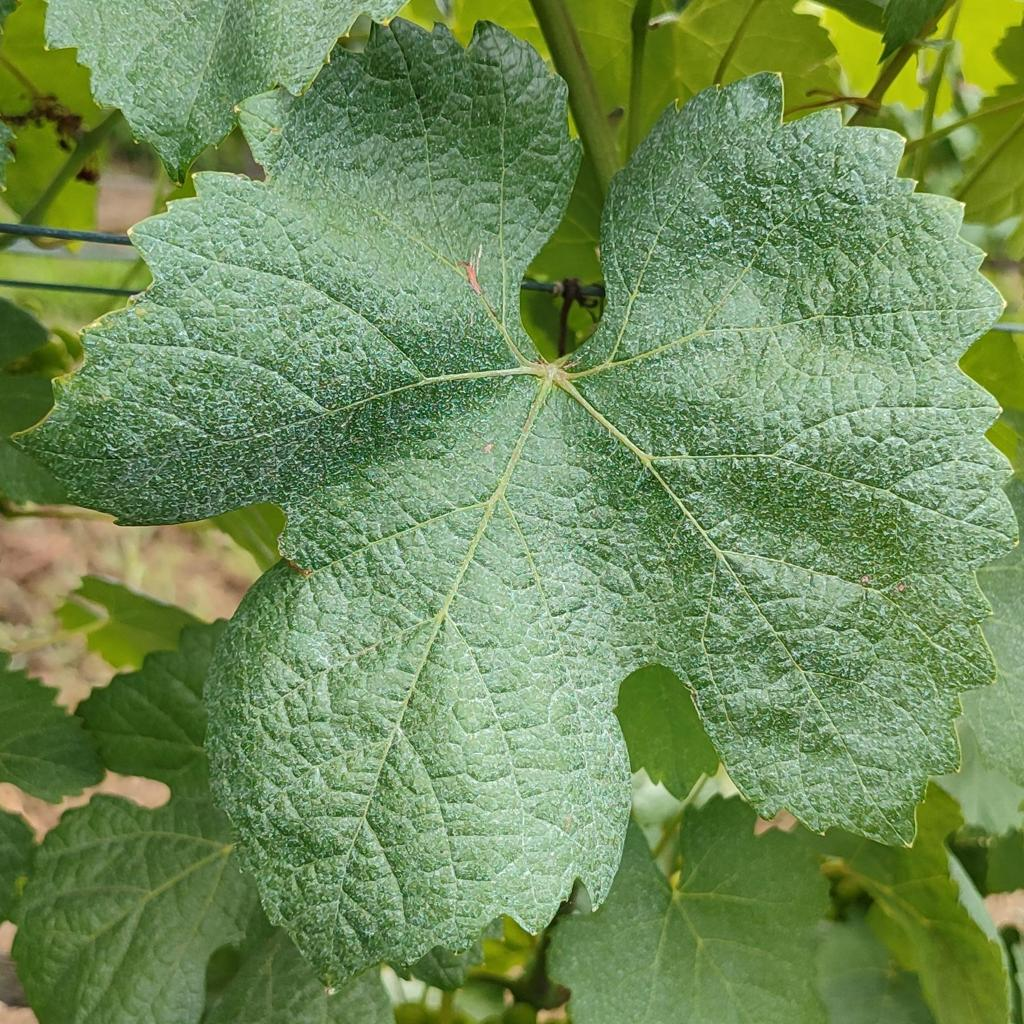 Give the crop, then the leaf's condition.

grapevine, healthy
